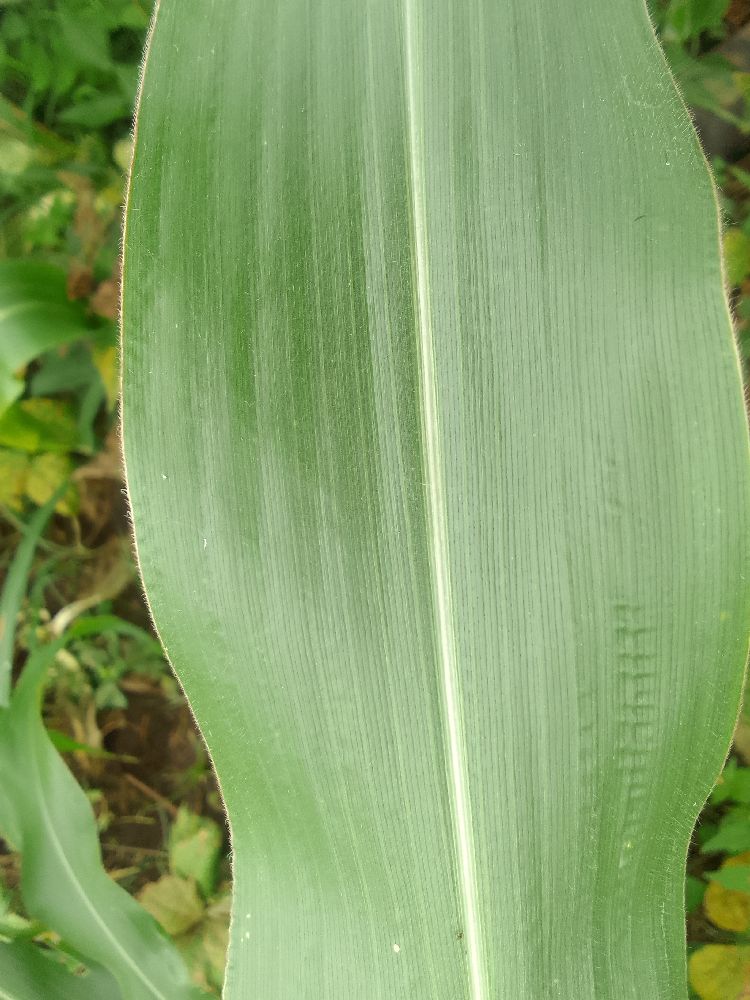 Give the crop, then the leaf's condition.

maize, healthy
